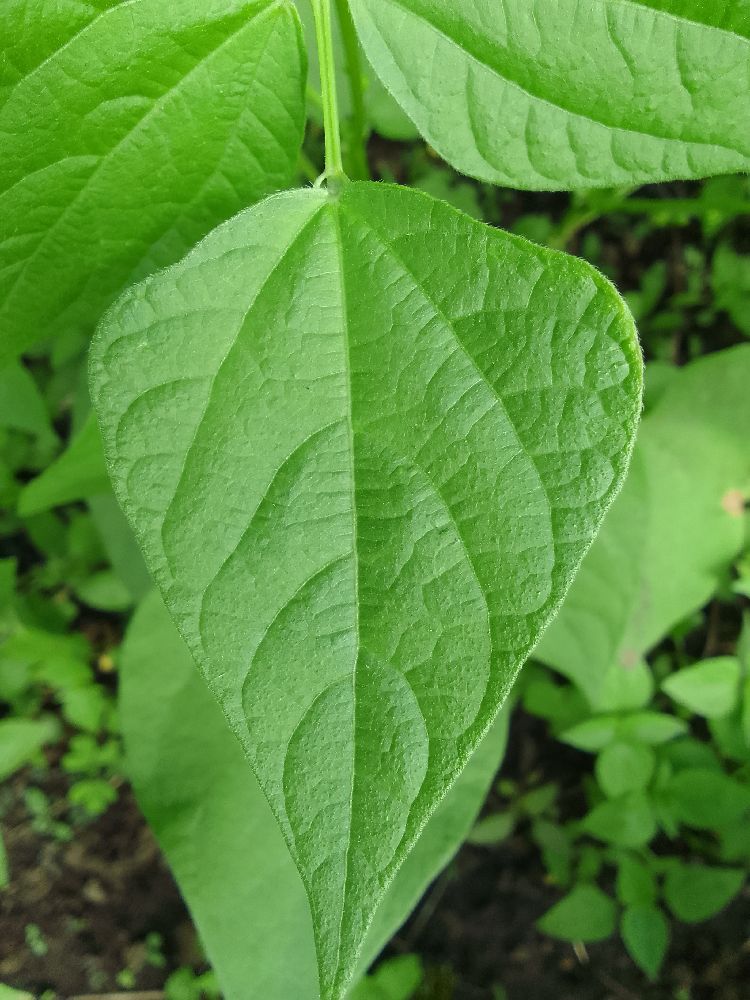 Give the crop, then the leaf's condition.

common bean, healthy
